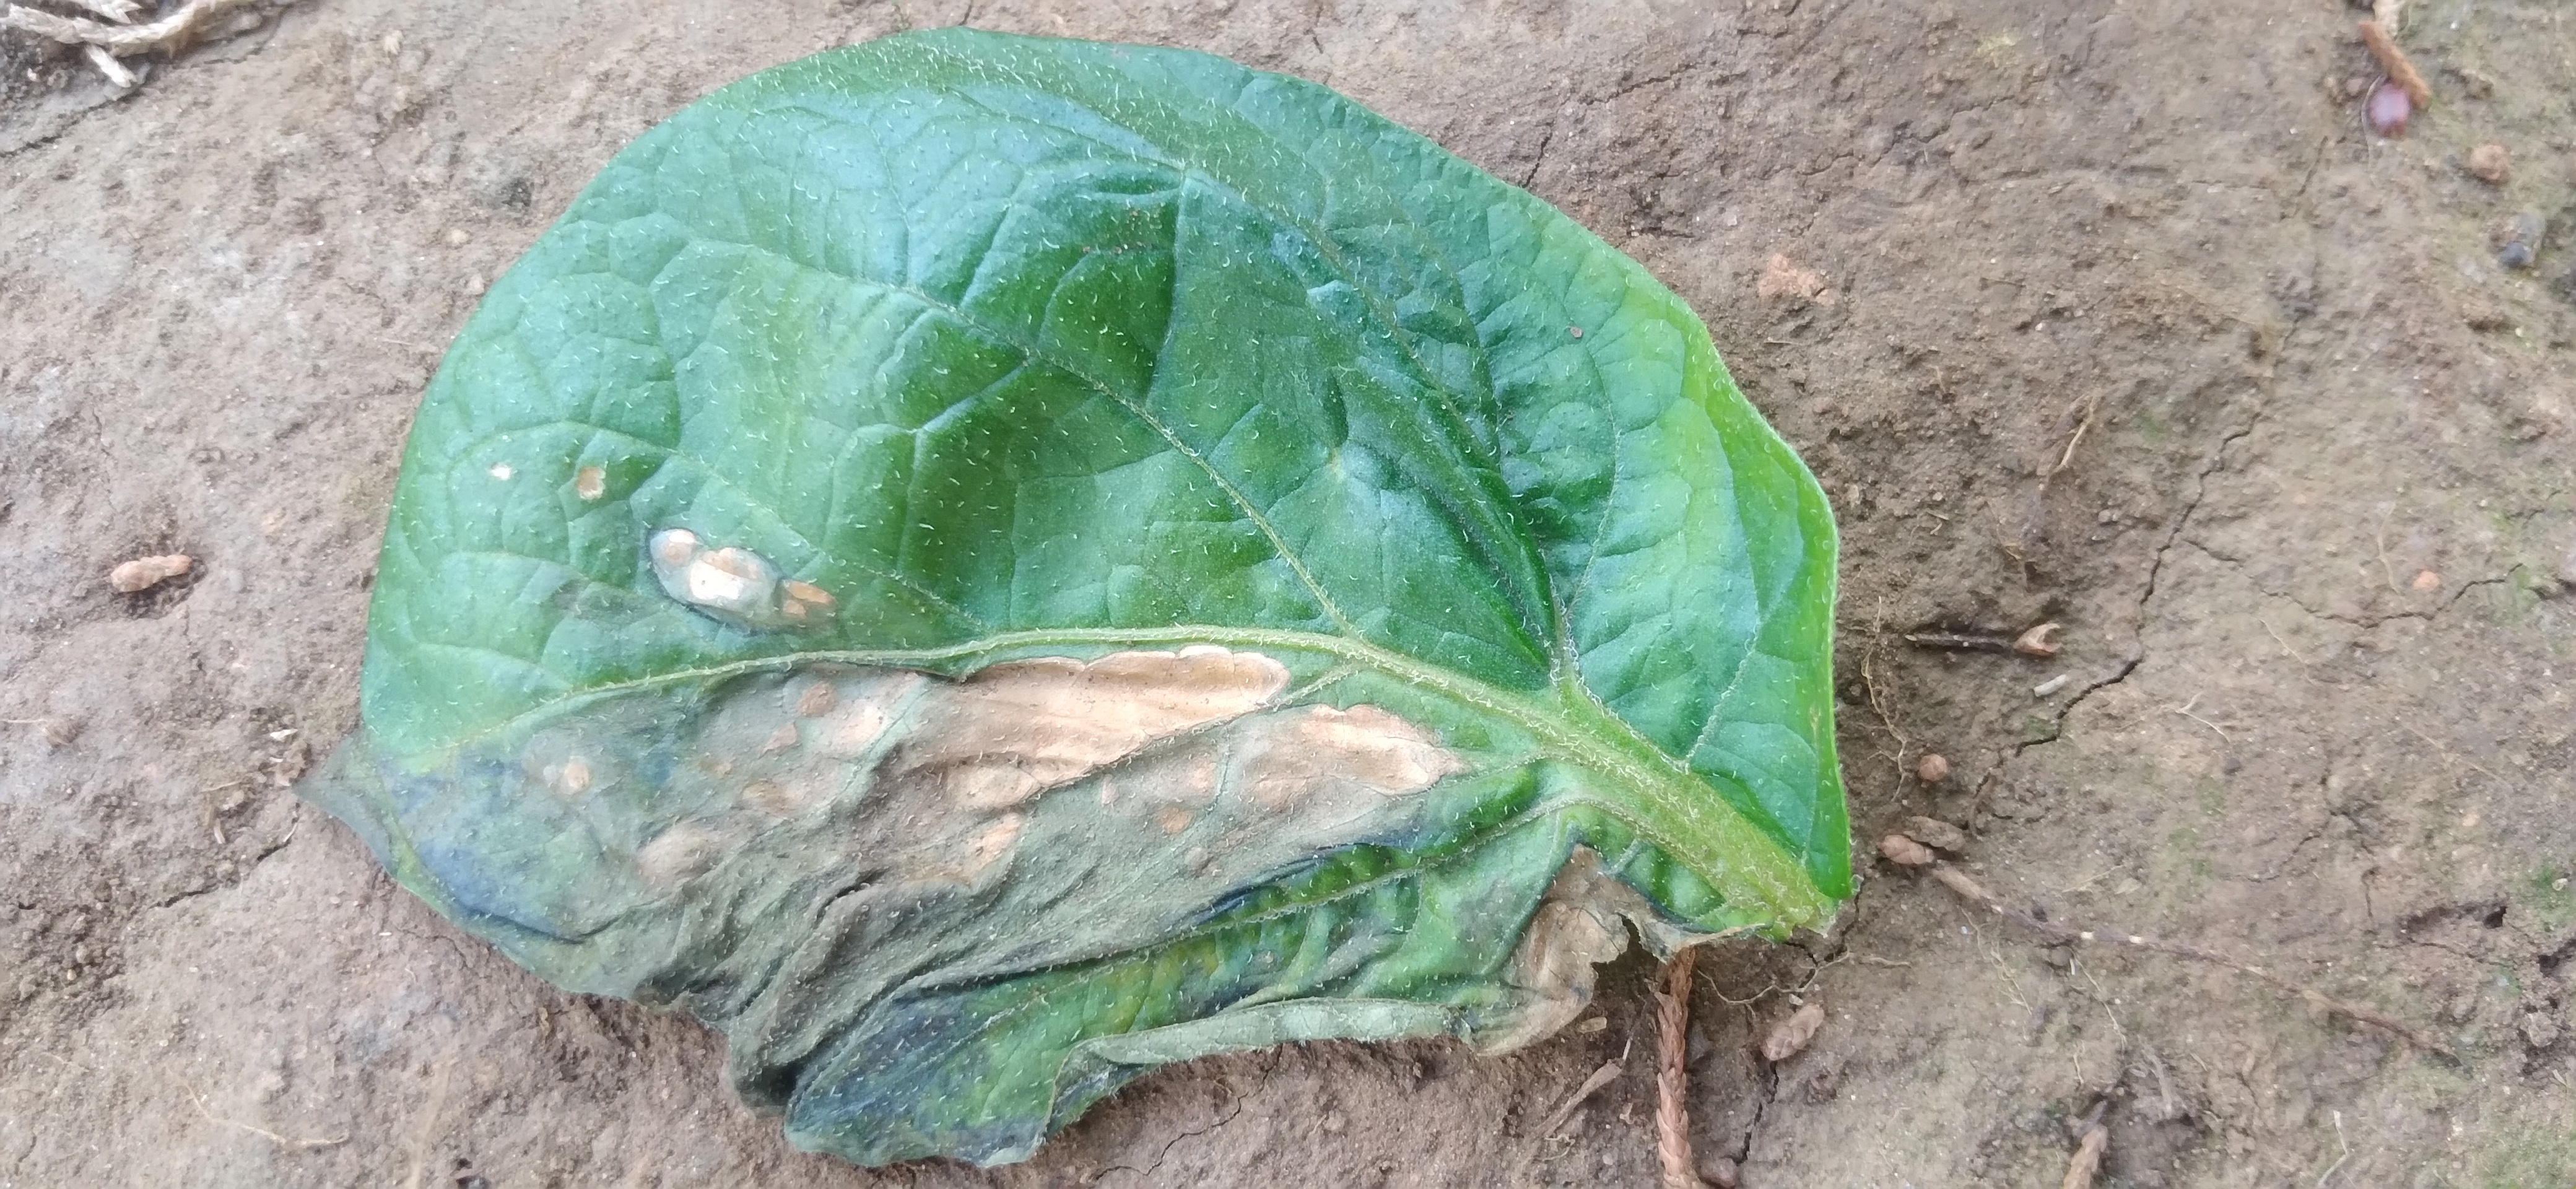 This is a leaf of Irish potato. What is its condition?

early blight
